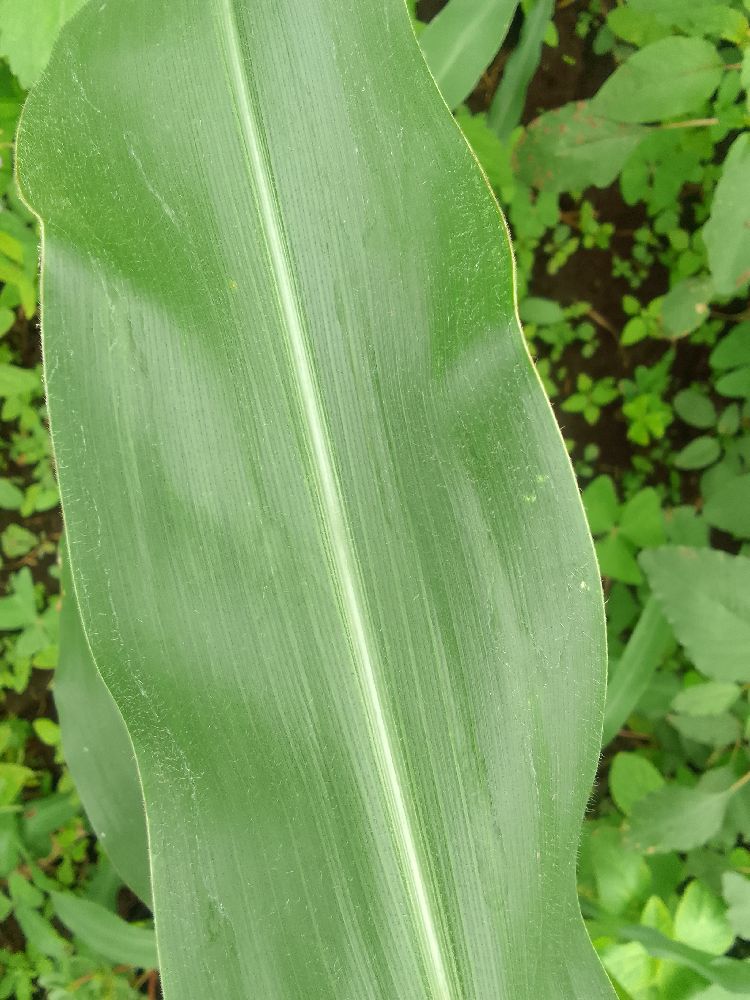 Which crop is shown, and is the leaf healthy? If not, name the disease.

maize, healthy
